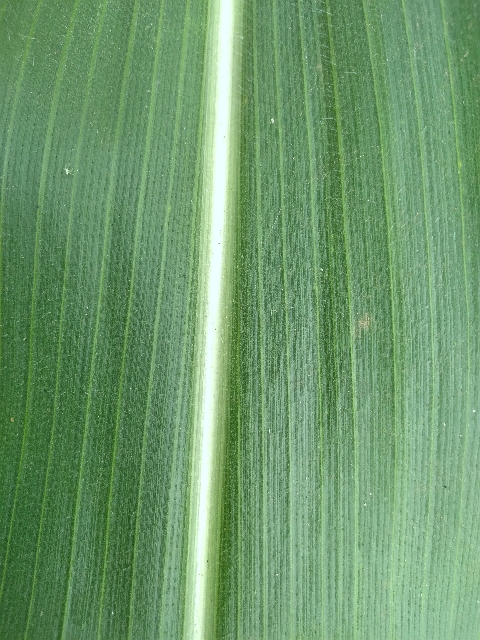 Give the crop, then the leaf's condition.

maize, healthy
